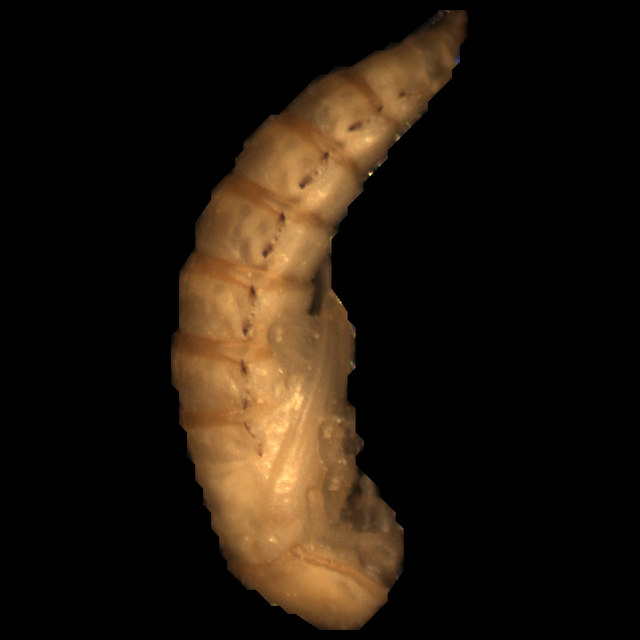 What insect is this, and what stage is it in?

mealworm pupa
